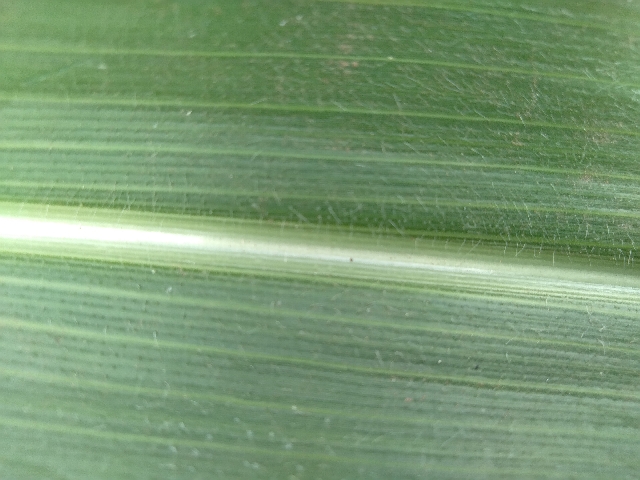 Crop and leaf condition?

maize, healthy
